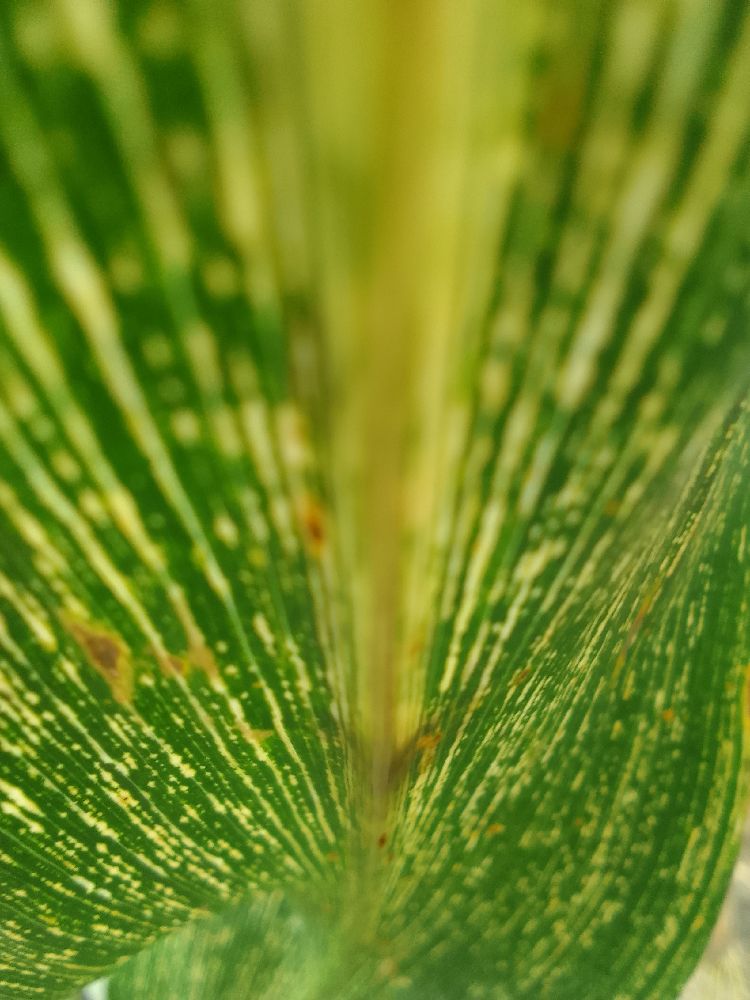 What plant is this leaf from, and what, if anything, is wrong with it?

maize, maize streak virus
